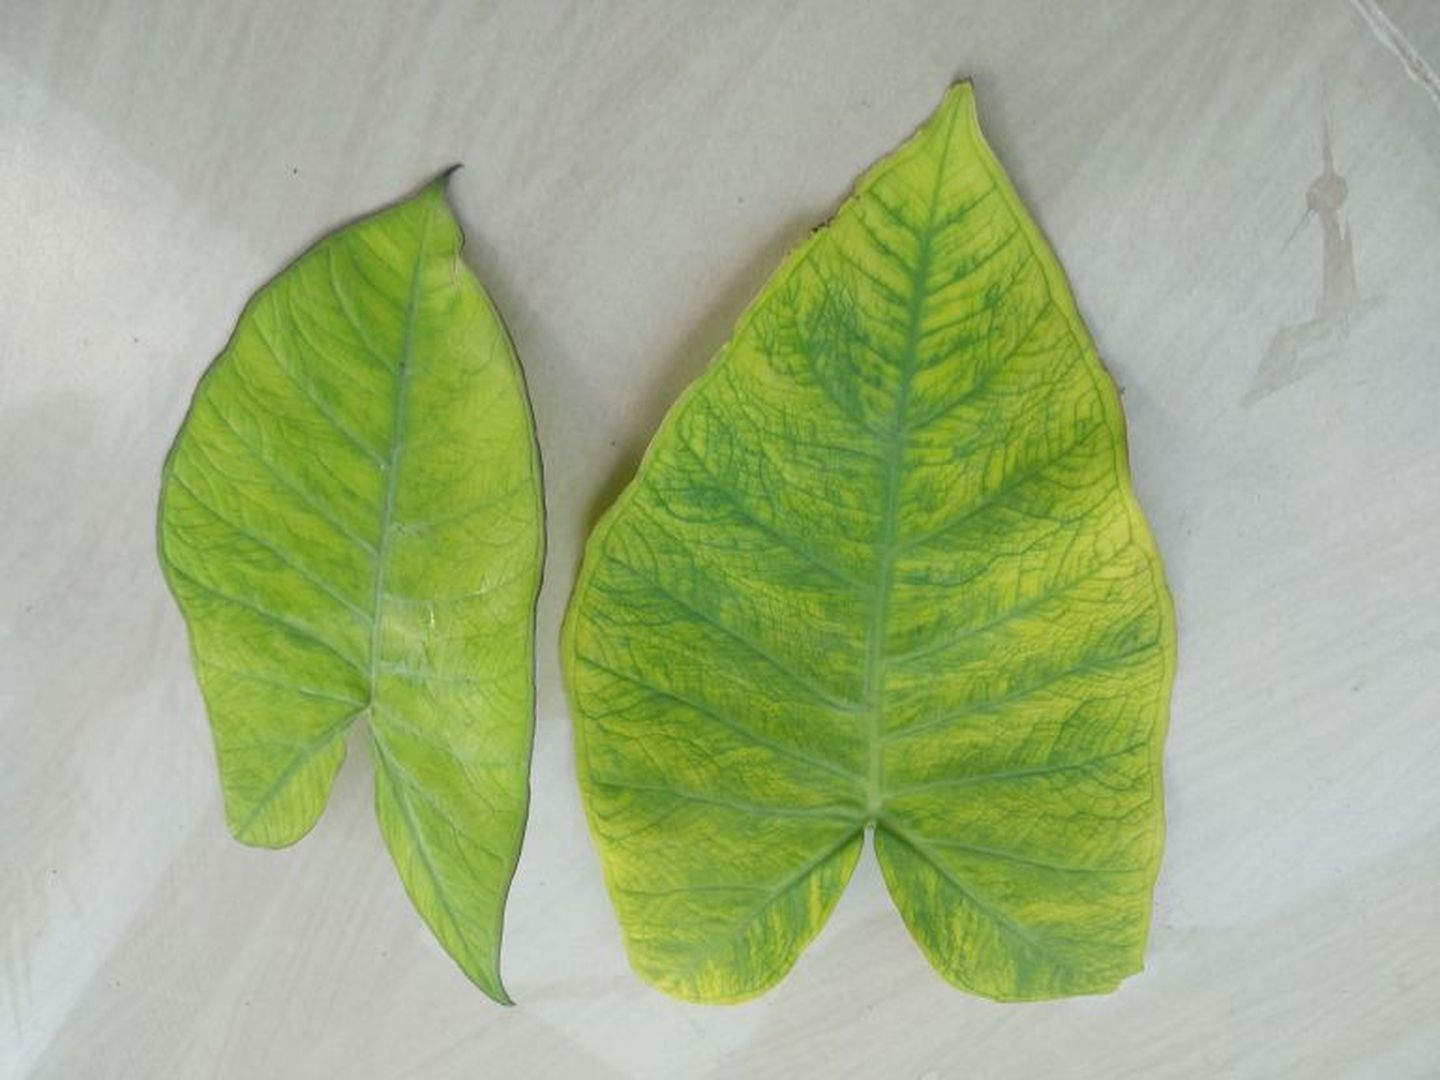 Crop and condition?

taro, mosaic
